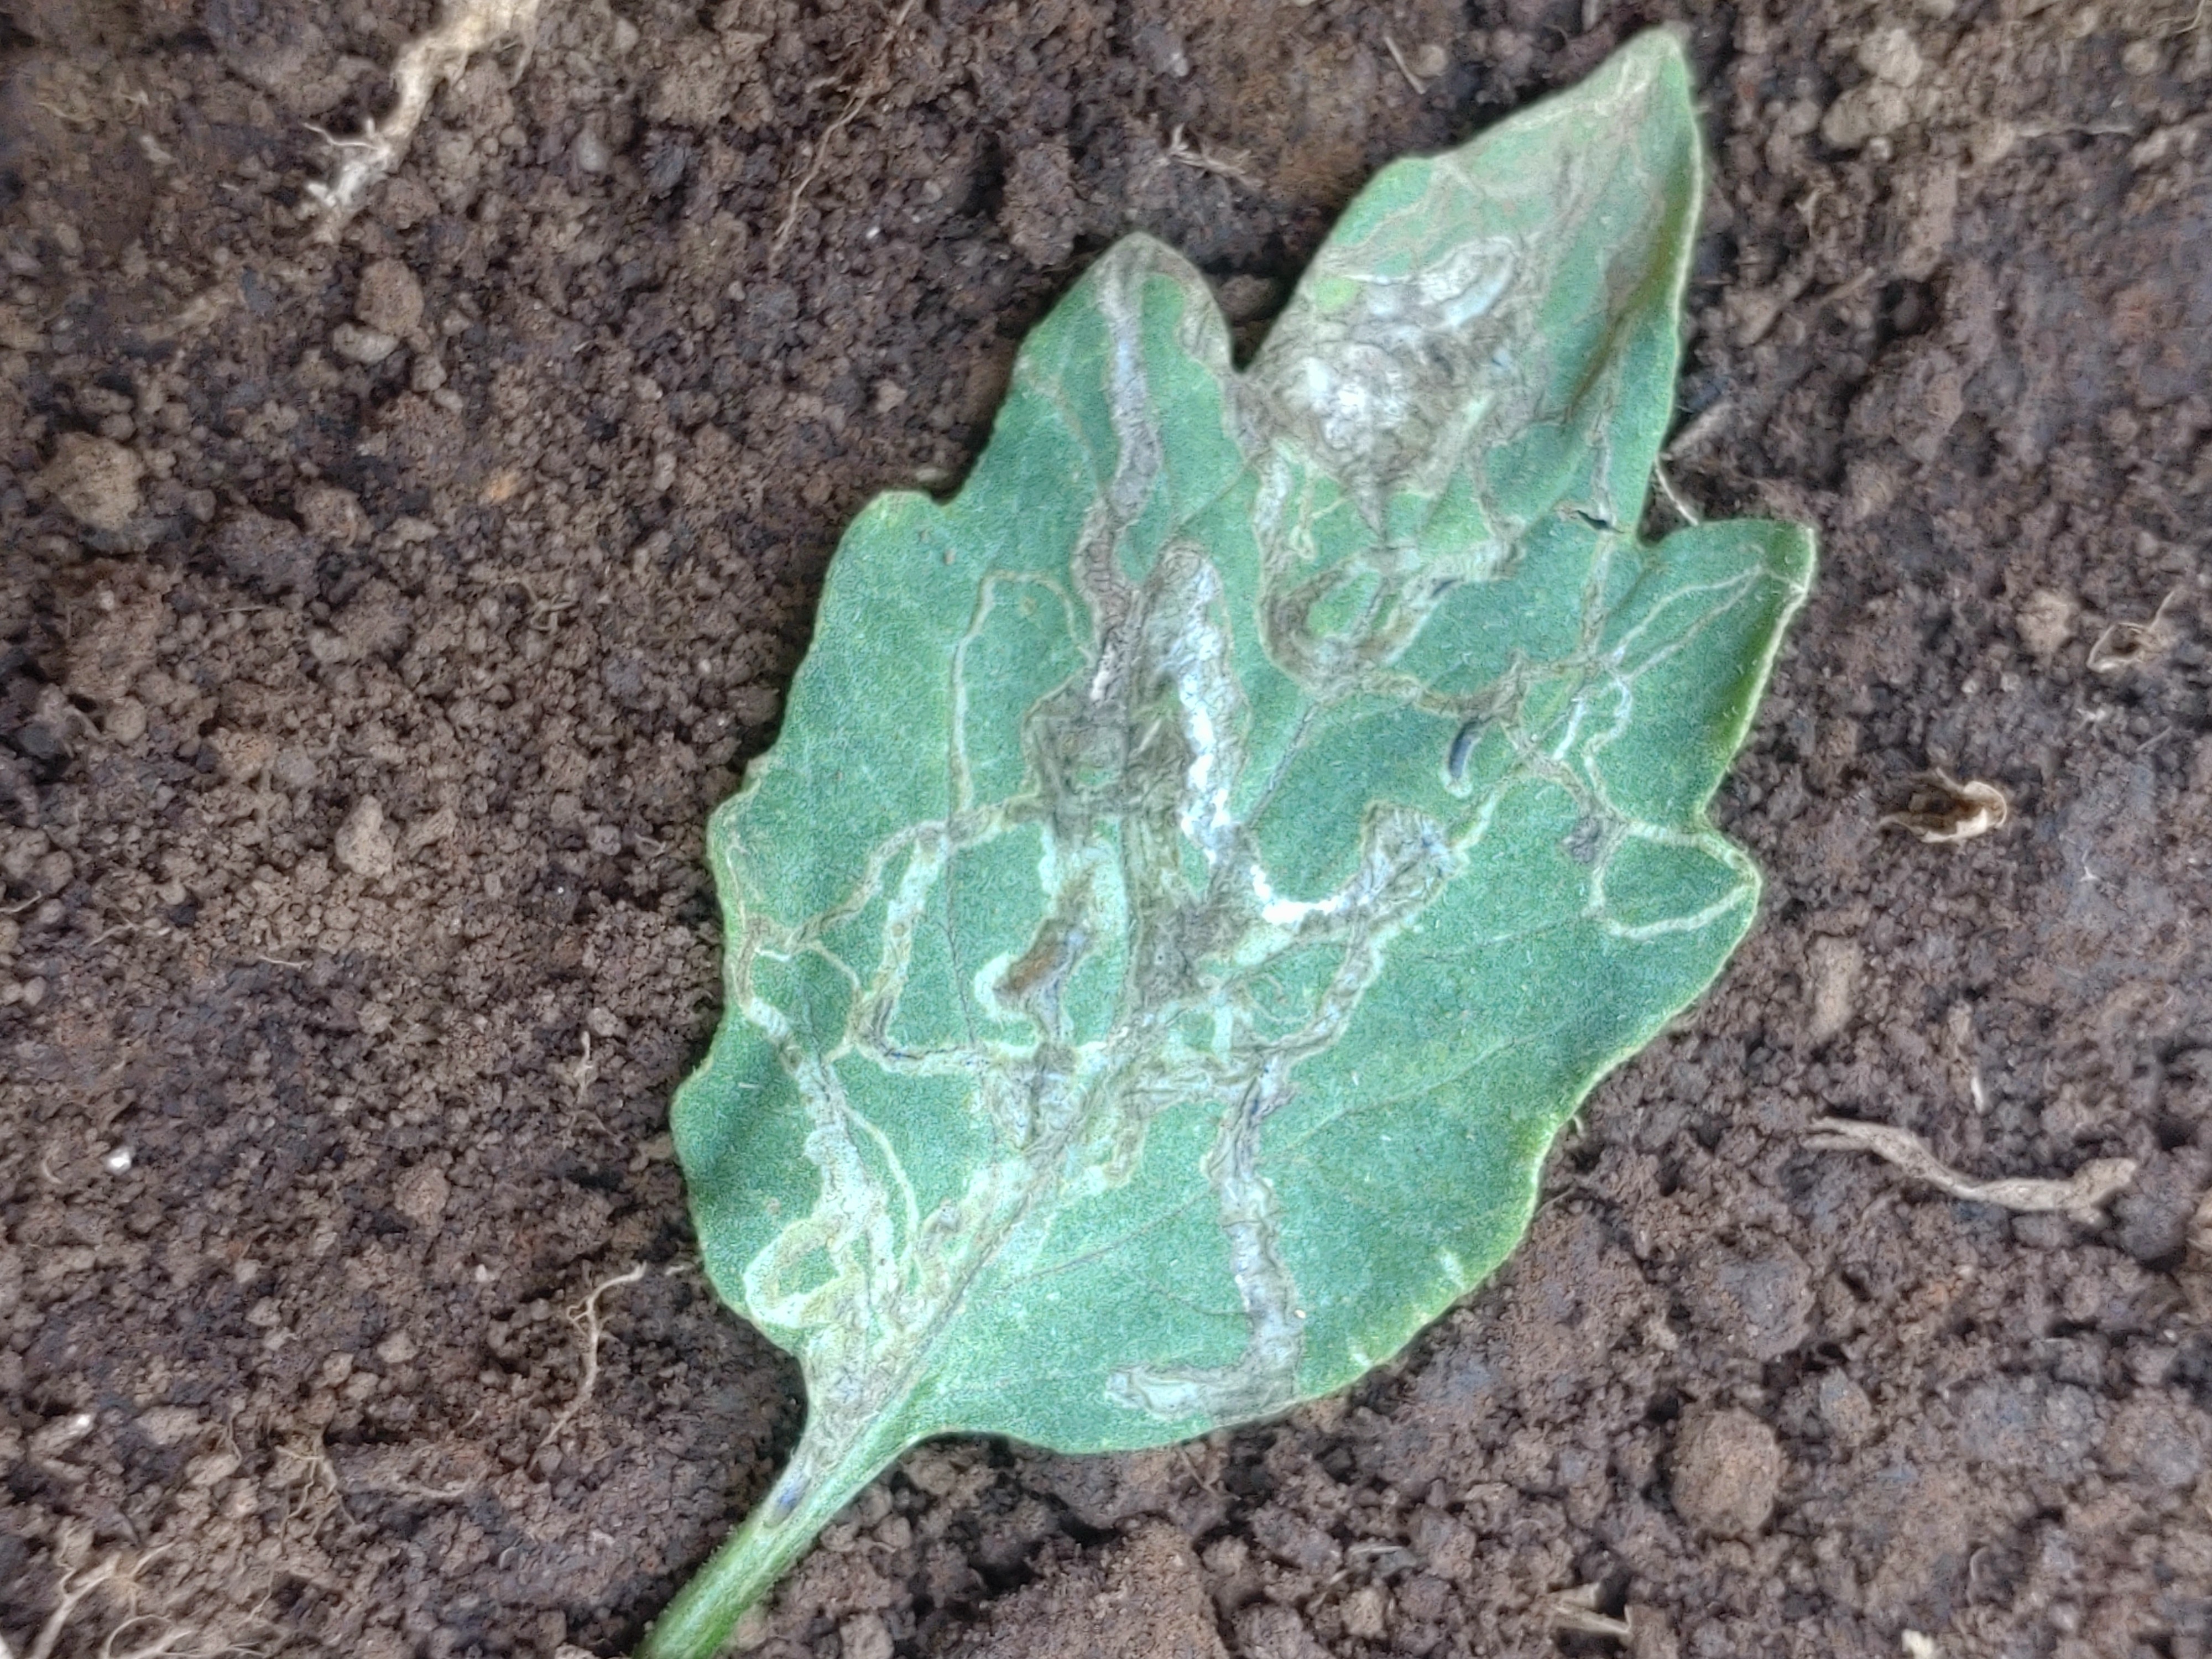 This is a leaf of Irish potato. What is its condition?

late blight
